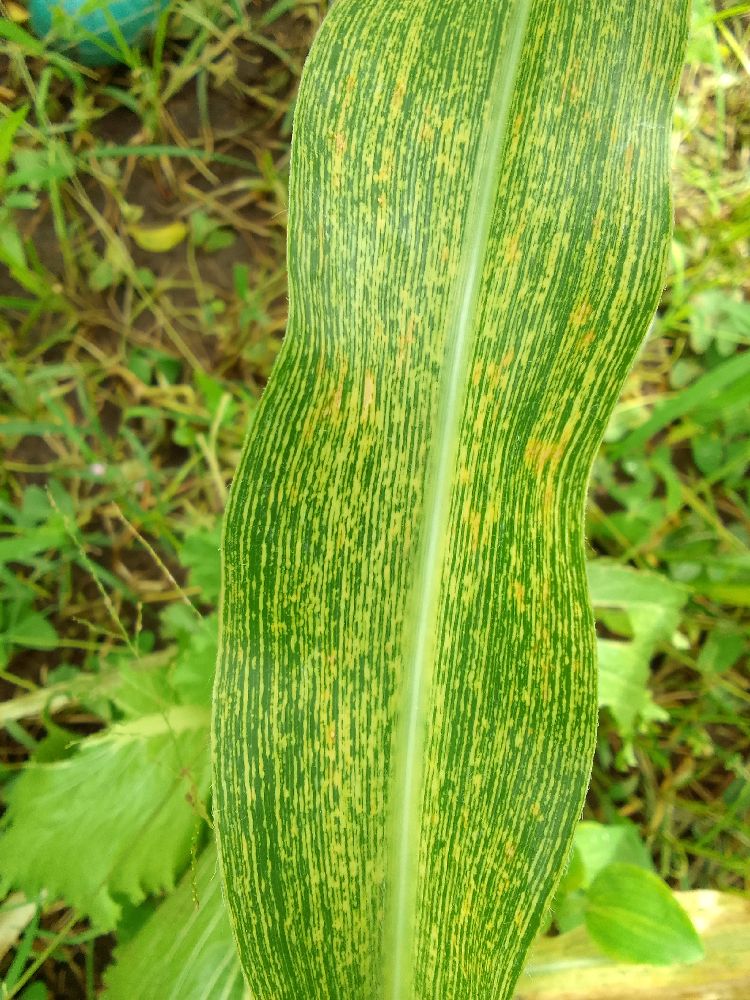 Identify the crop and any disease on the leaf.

maize, maize streak virus
